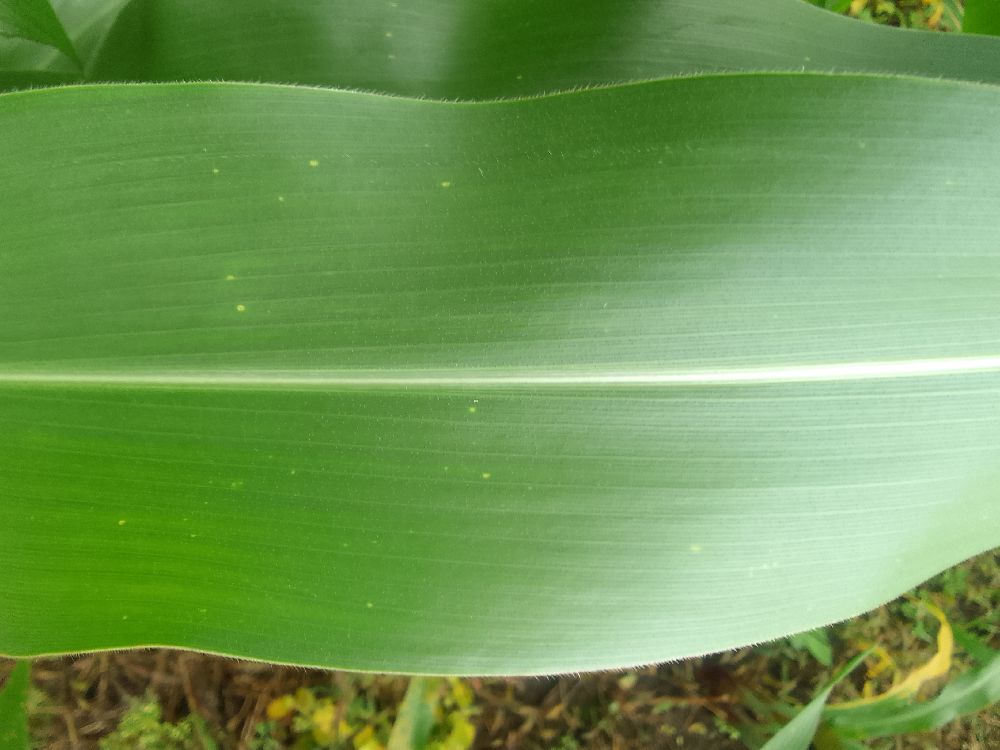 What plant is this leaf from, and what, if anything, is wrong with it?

maize, healthy
